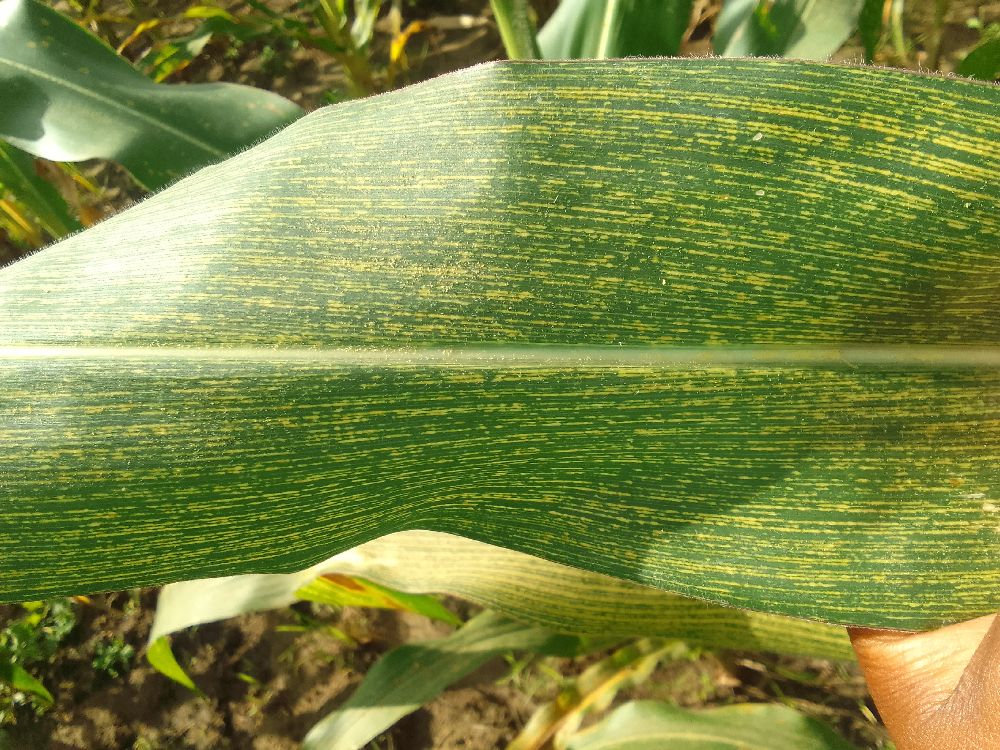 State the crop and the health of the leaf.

maize, maize streak virus
